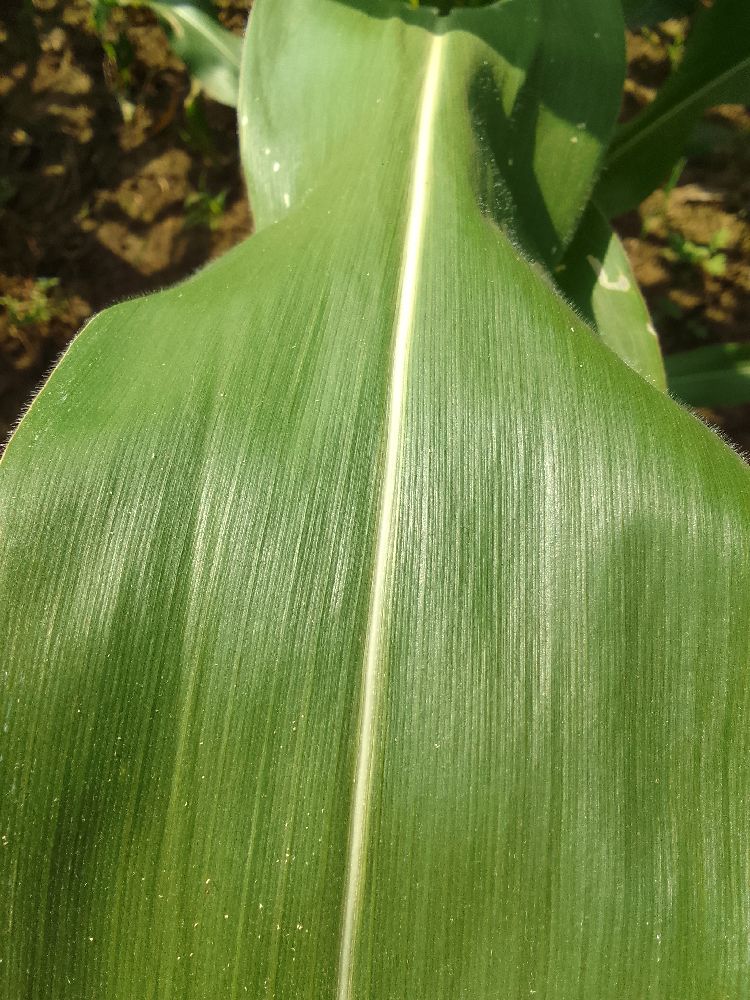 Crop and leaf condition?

maize, healthy
